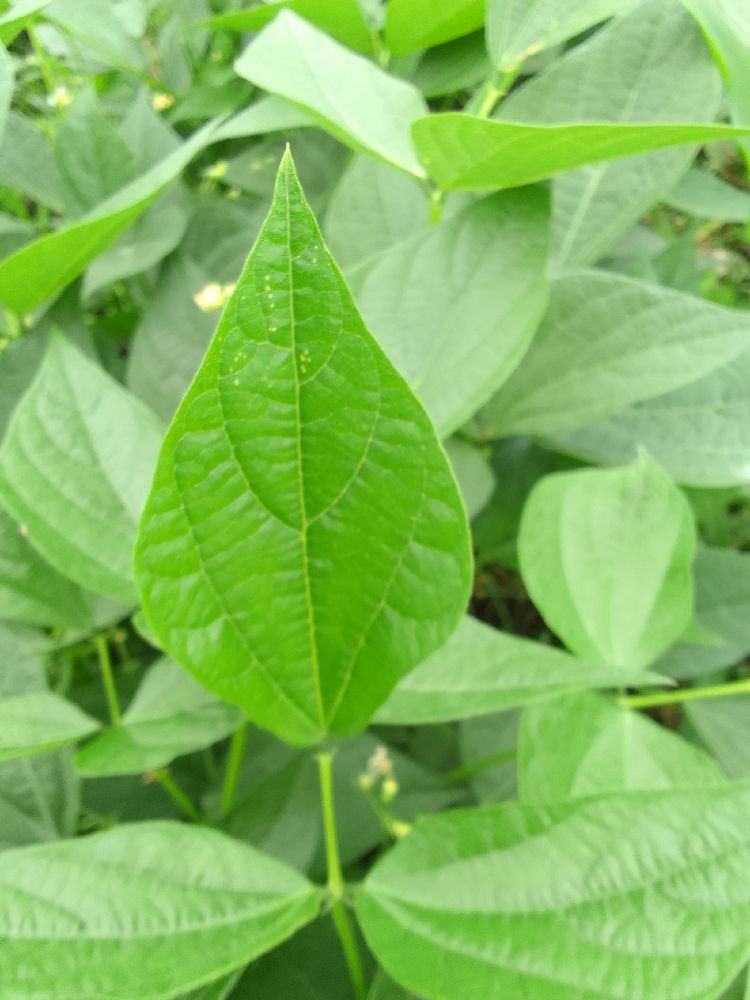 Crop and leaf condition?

common bean, healthy
